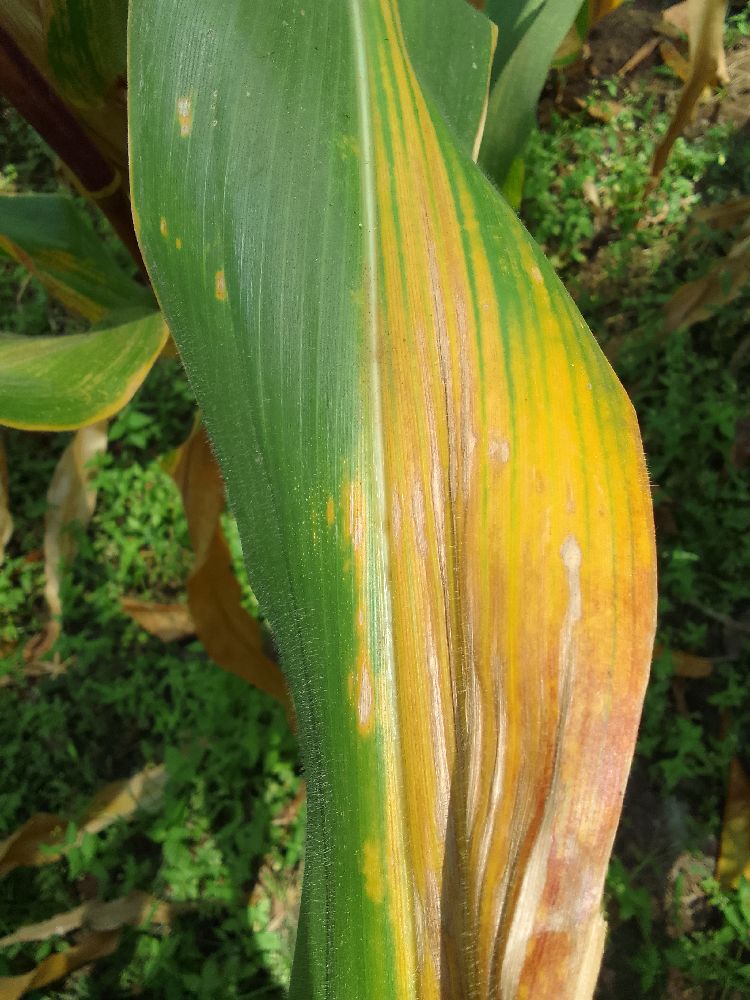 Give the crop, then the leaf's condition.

maize, maize lethal necrosis
